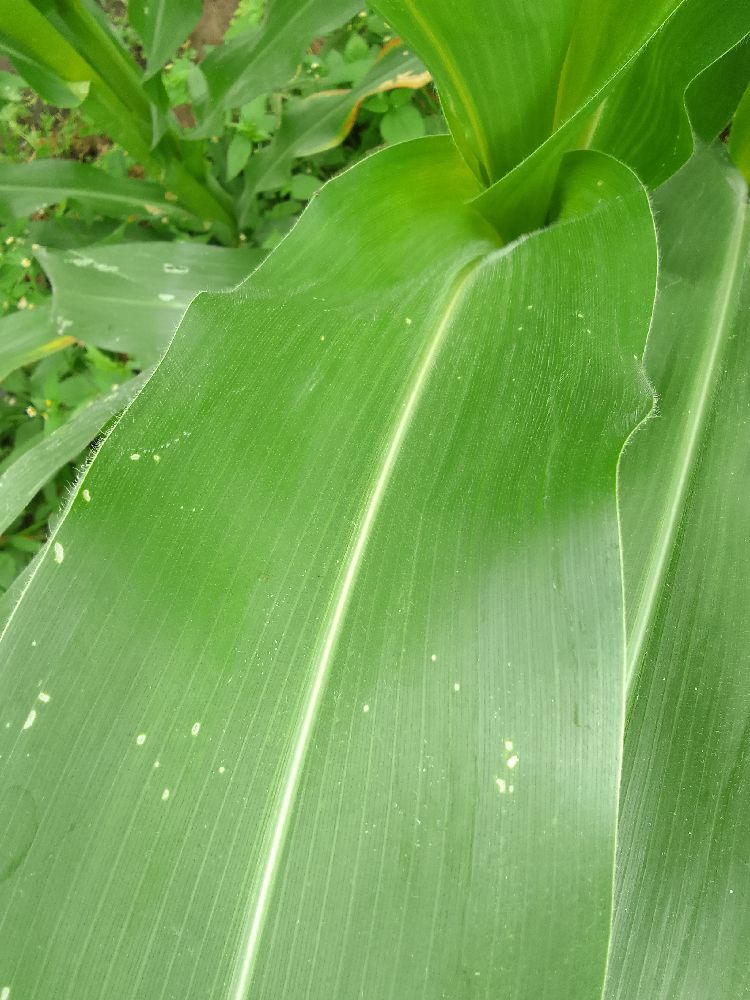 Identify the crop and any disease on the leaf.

maize, healthy
